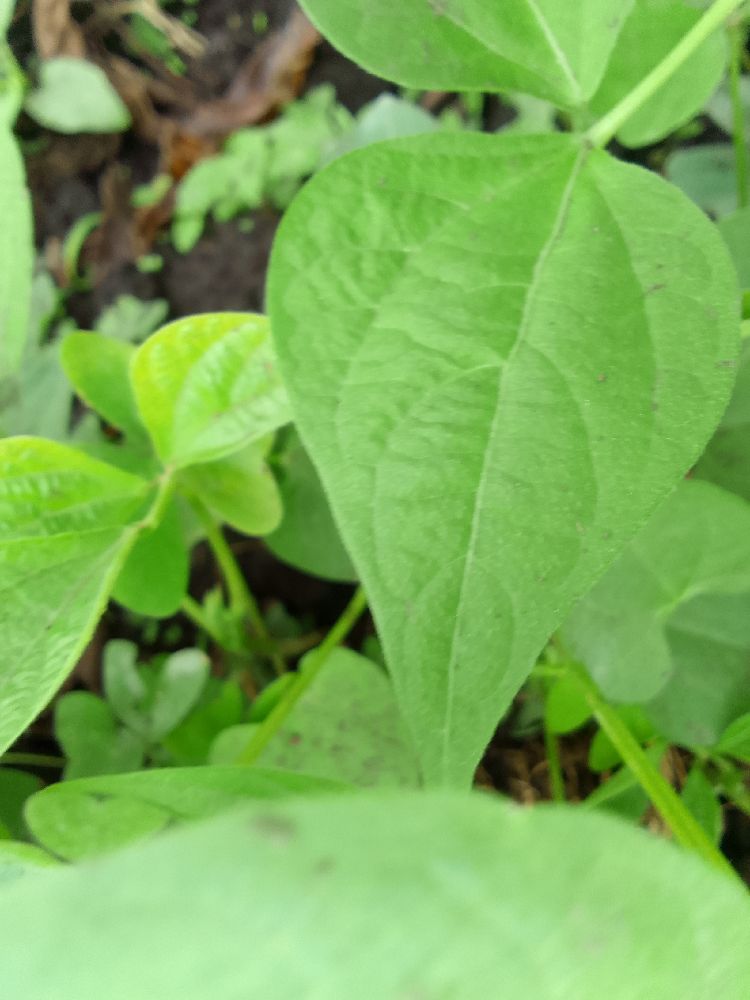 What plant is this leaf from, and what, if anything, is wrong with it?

common bean, healthy
